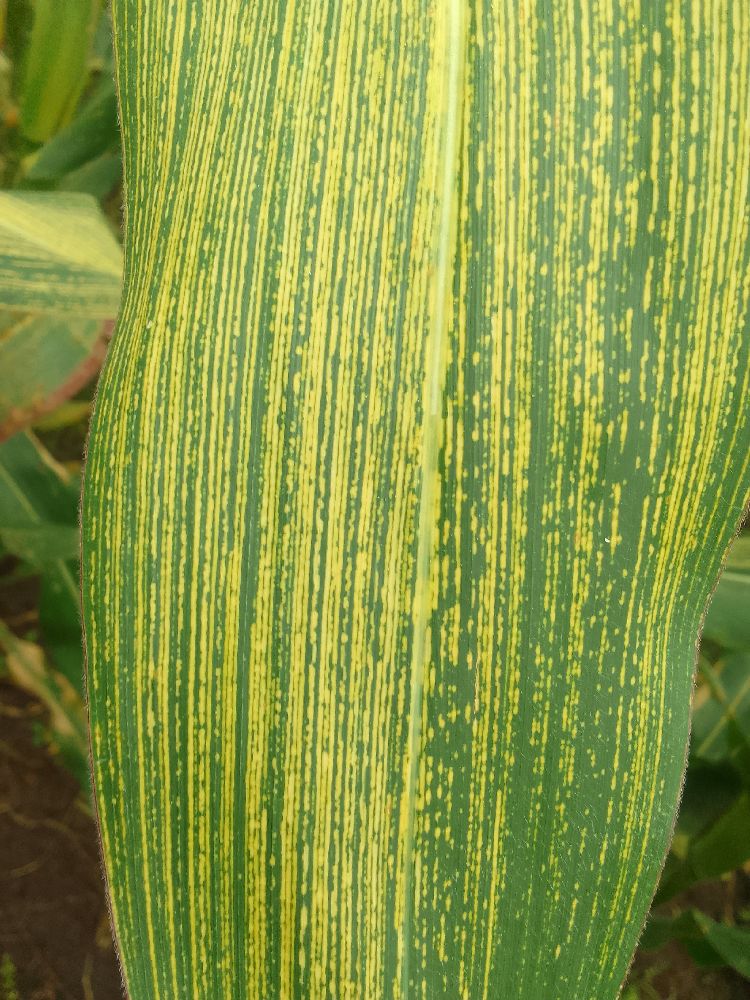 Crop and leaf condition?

maize, maize streak virus
